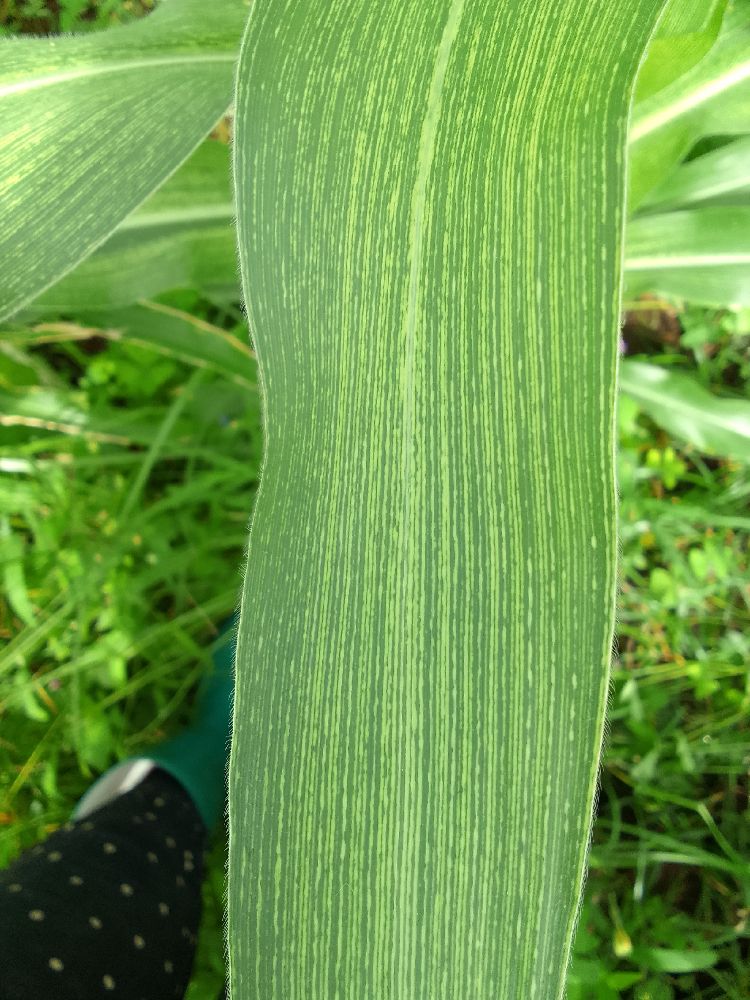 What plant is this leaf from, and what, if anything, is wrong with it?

maize, maize streak virus
